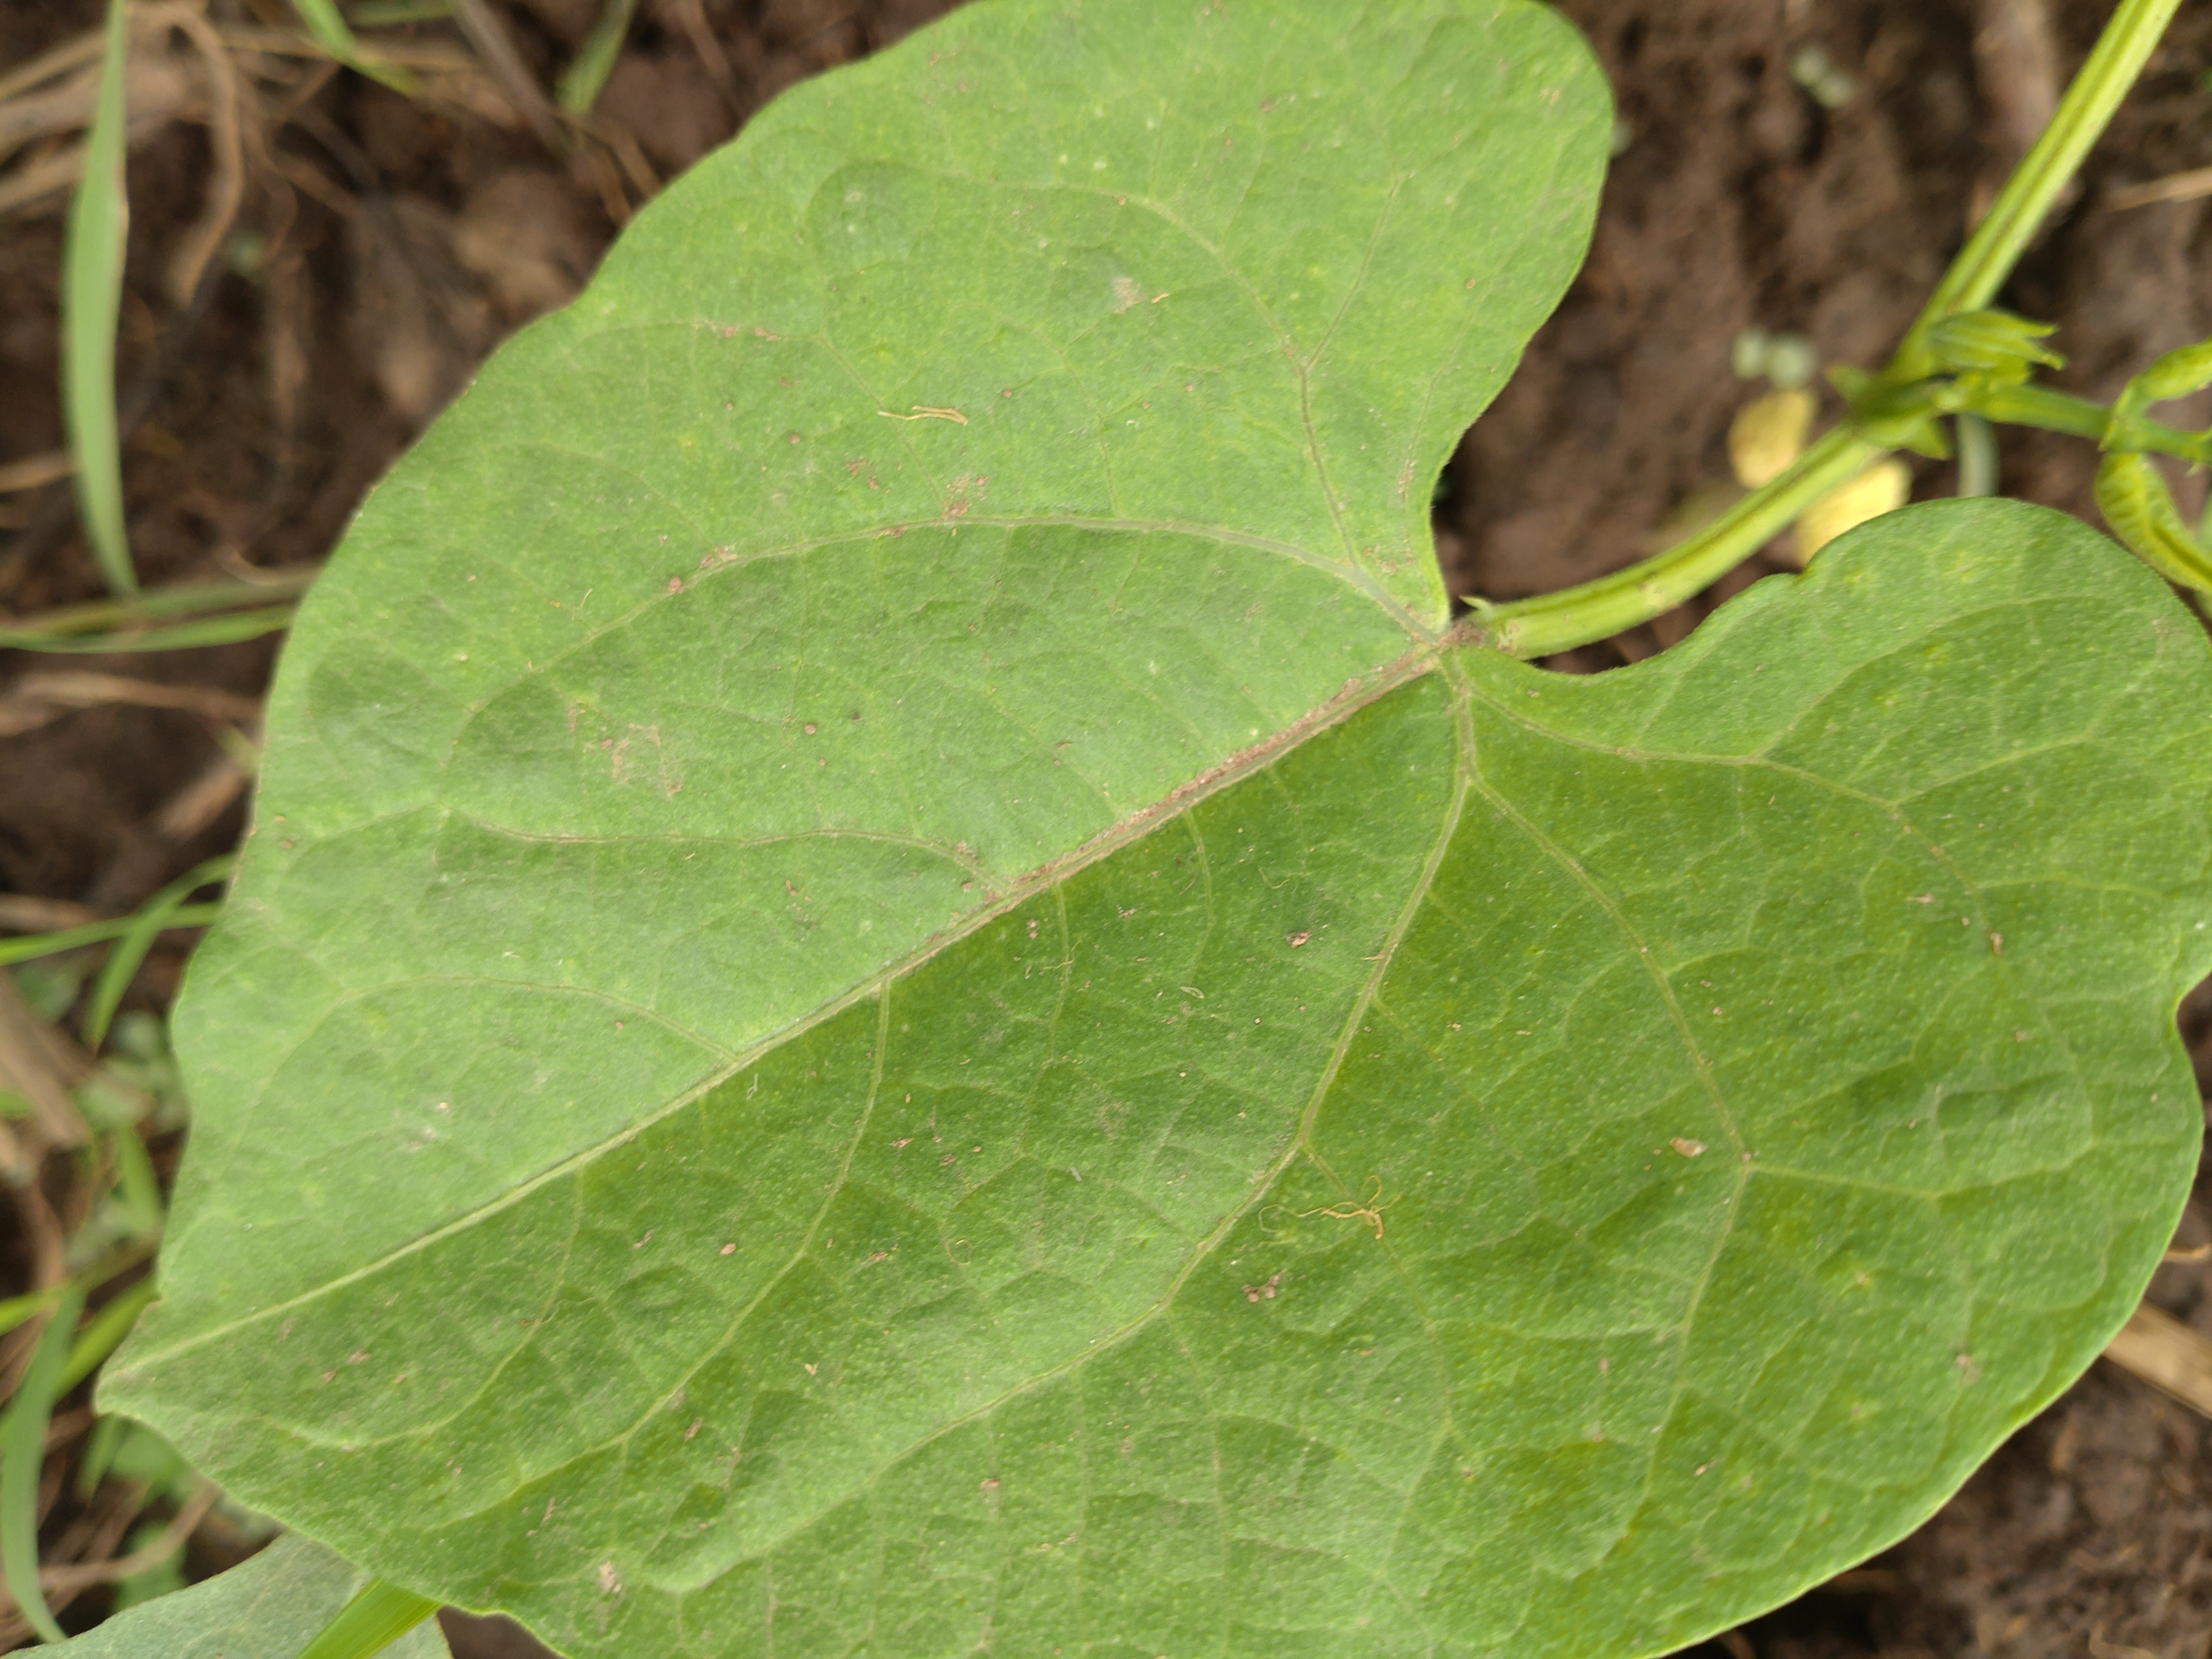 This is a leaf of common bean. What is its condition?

healthy
